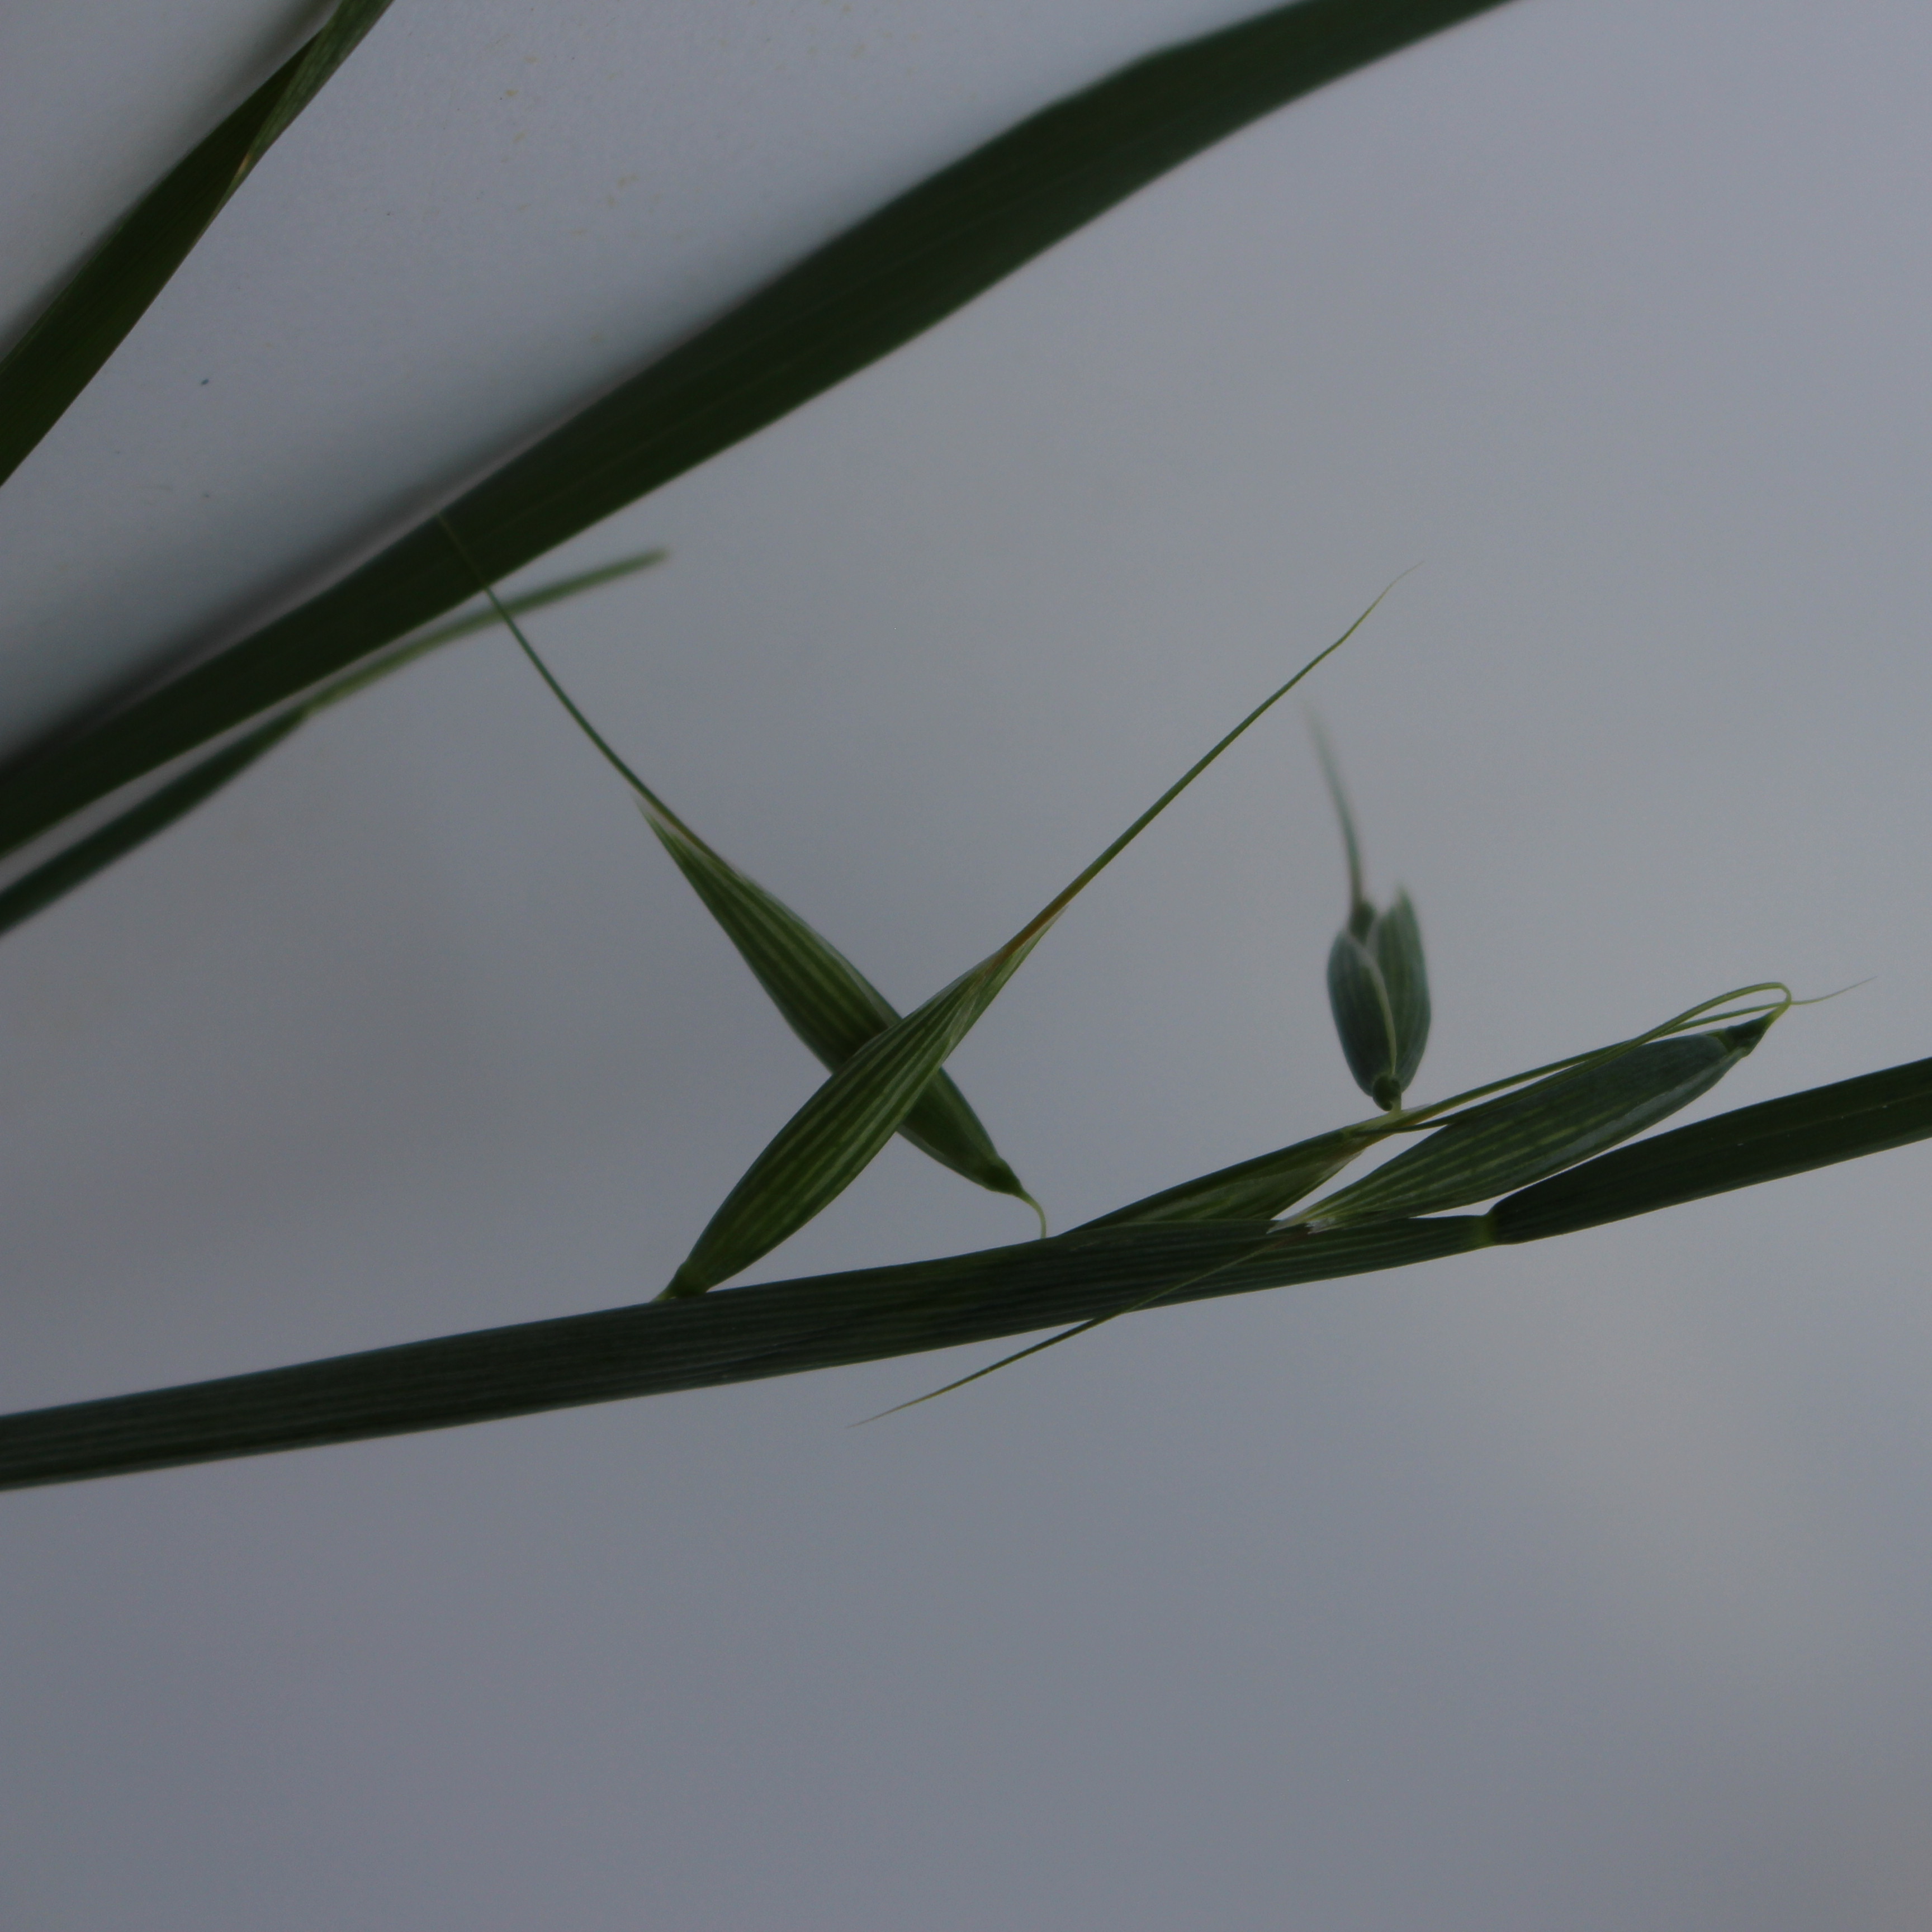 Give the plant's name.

Avena sterilis
